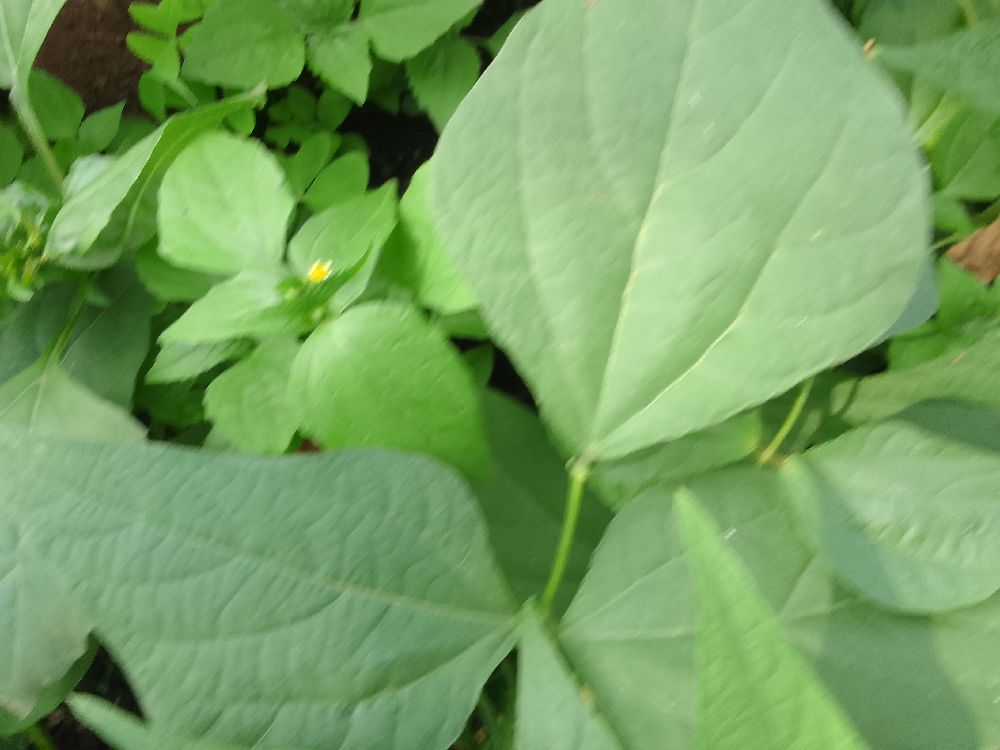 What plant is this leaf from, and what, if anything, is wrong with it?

common bean, healthy
